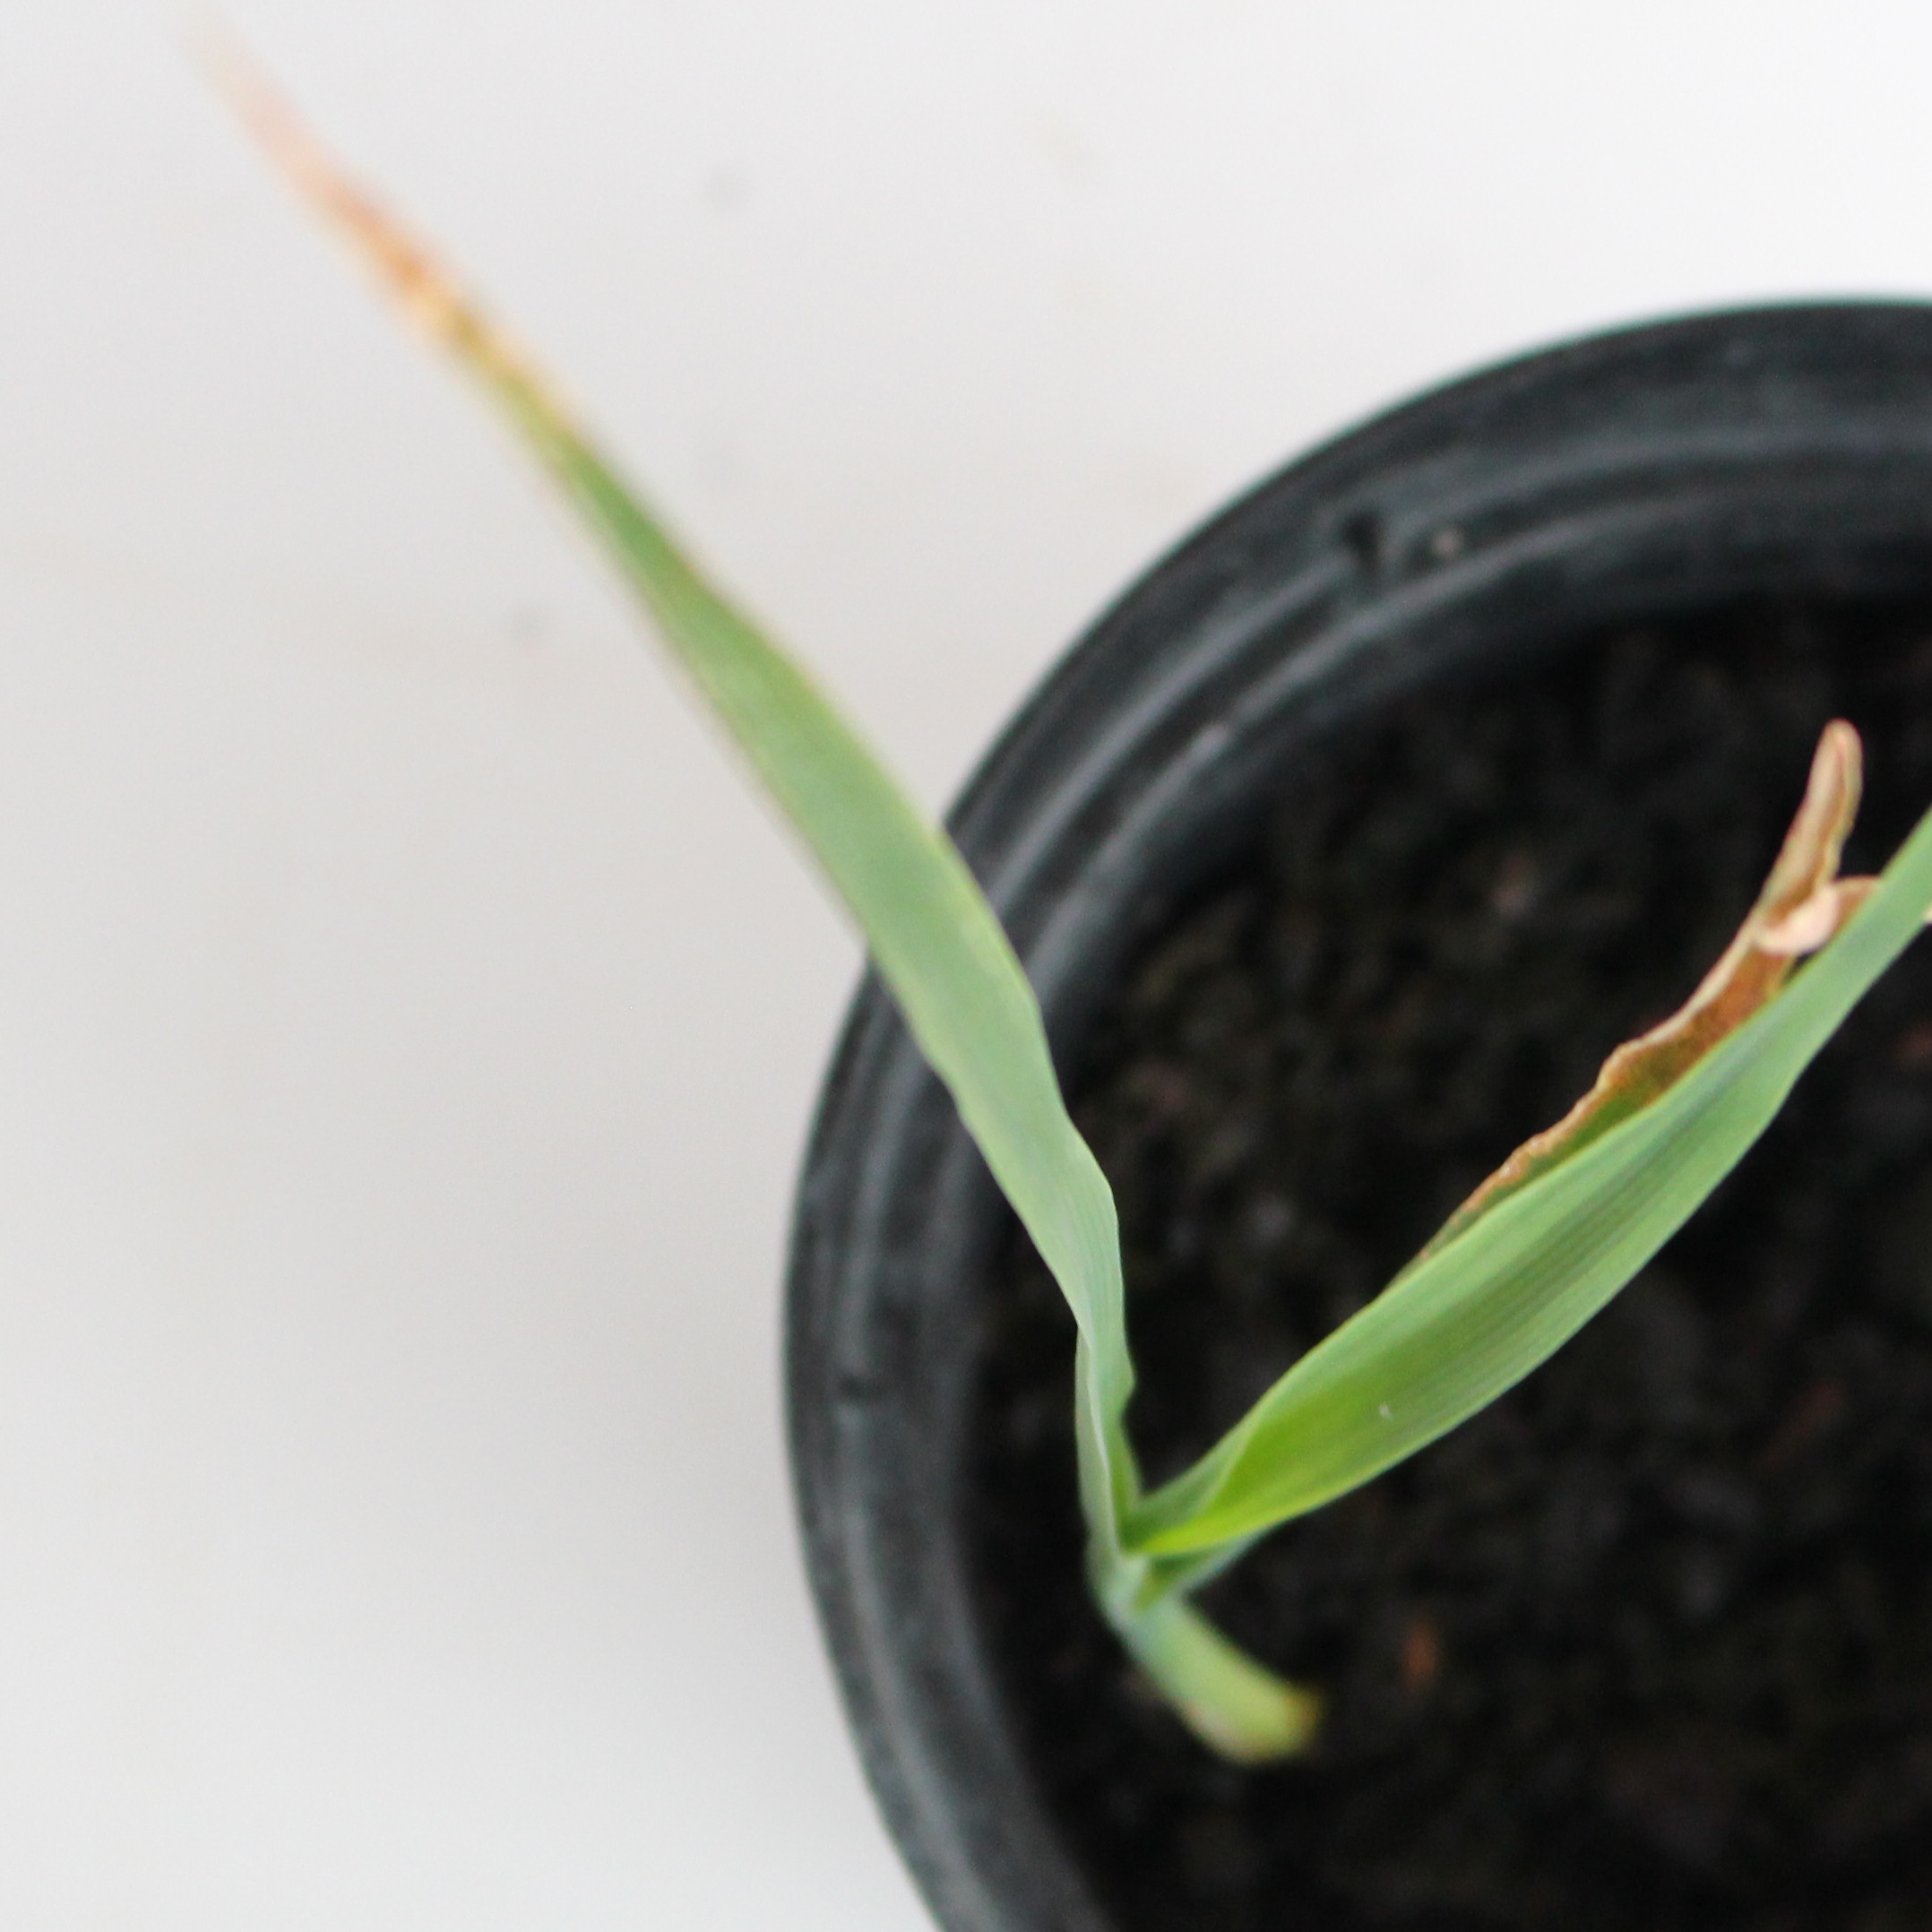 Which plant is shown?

Avena sterilis
